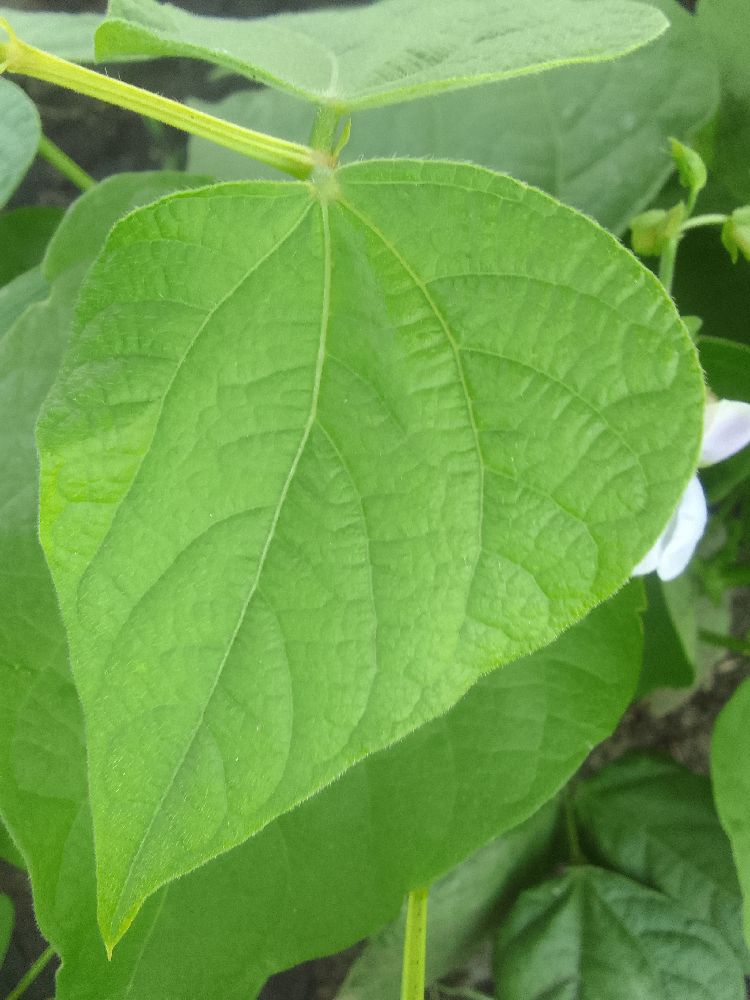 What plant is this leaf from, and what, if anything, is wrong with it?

common bean, healthy
